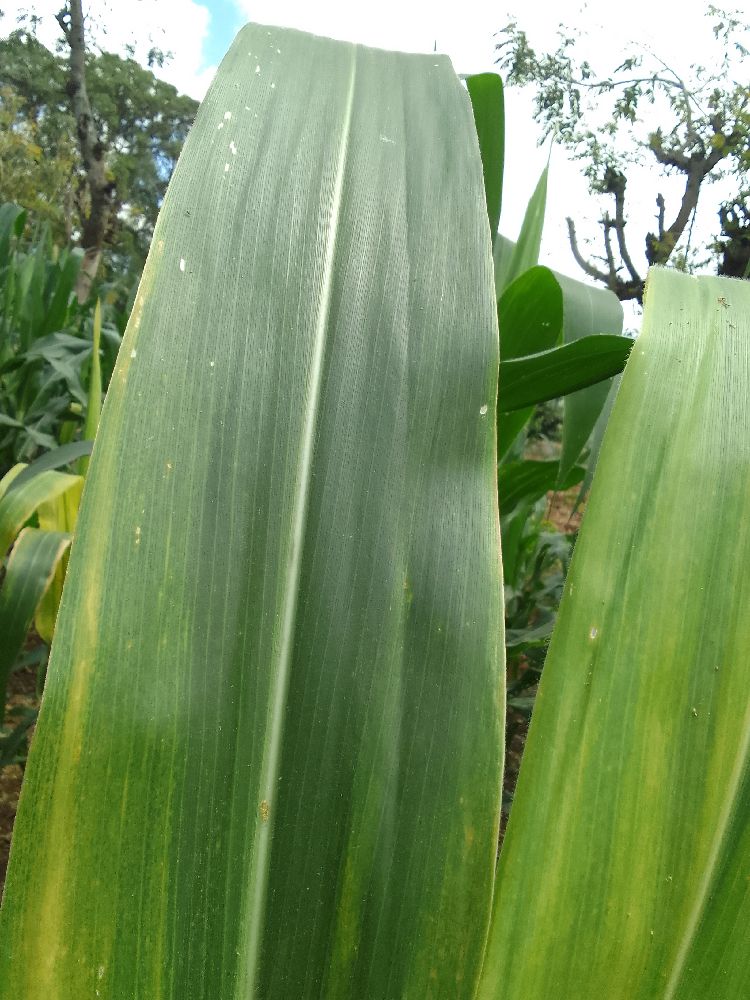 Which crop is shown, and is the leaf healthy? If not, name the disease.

maize, maize lethal necrosis
